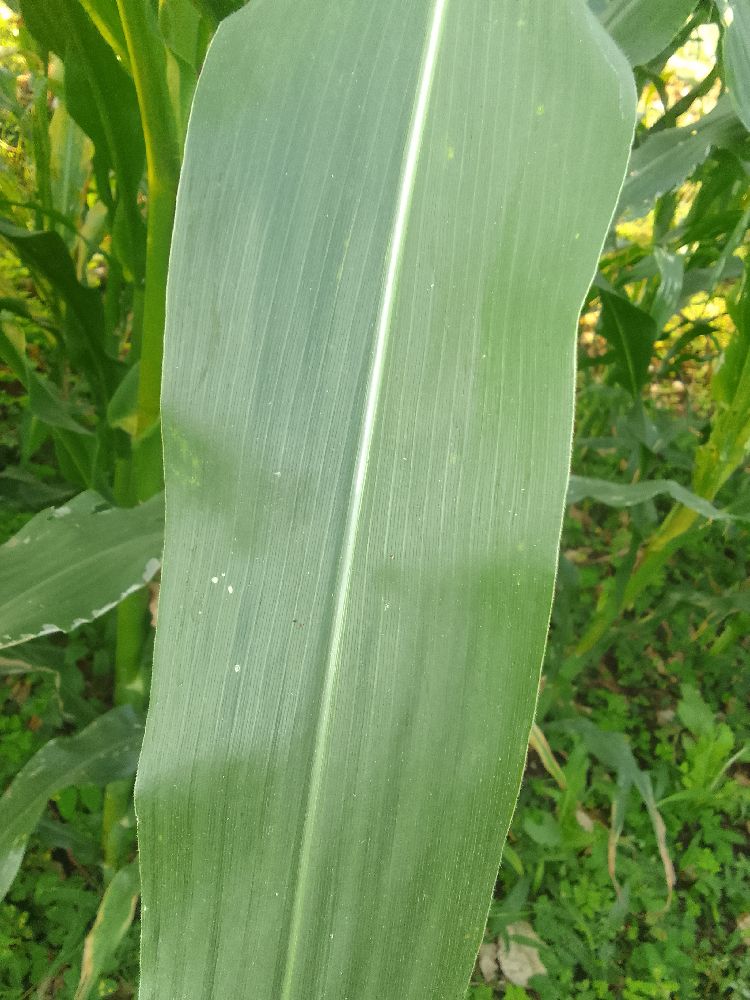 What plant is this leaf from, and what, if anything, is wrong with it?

maize, healthy
